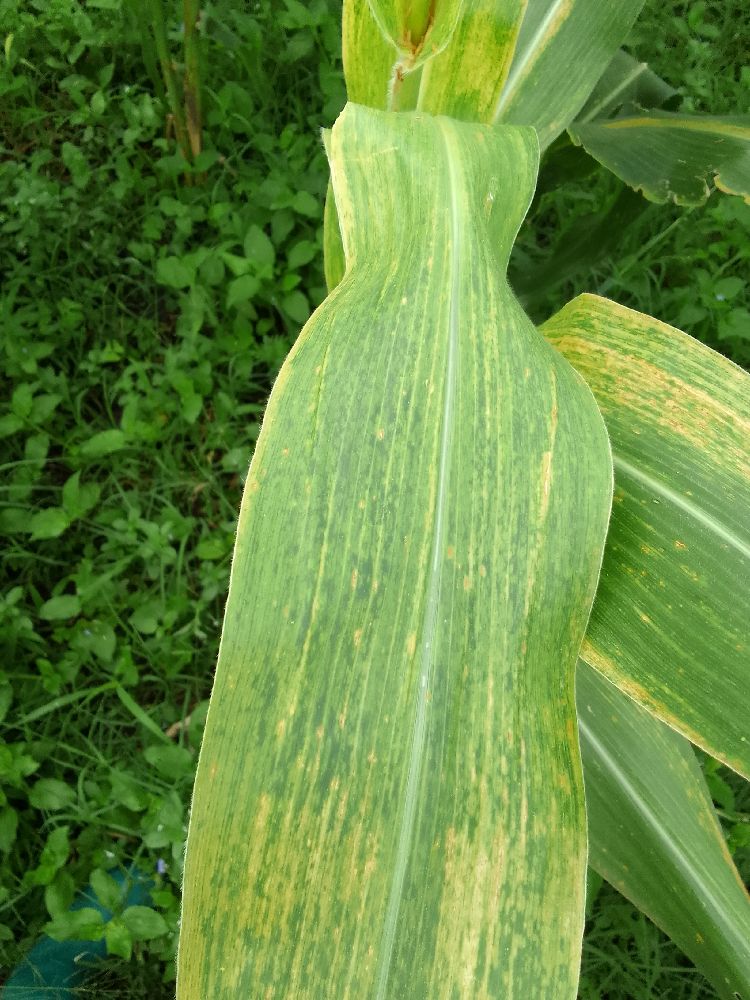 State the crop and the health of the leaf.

maize, maize lethal necrosis
